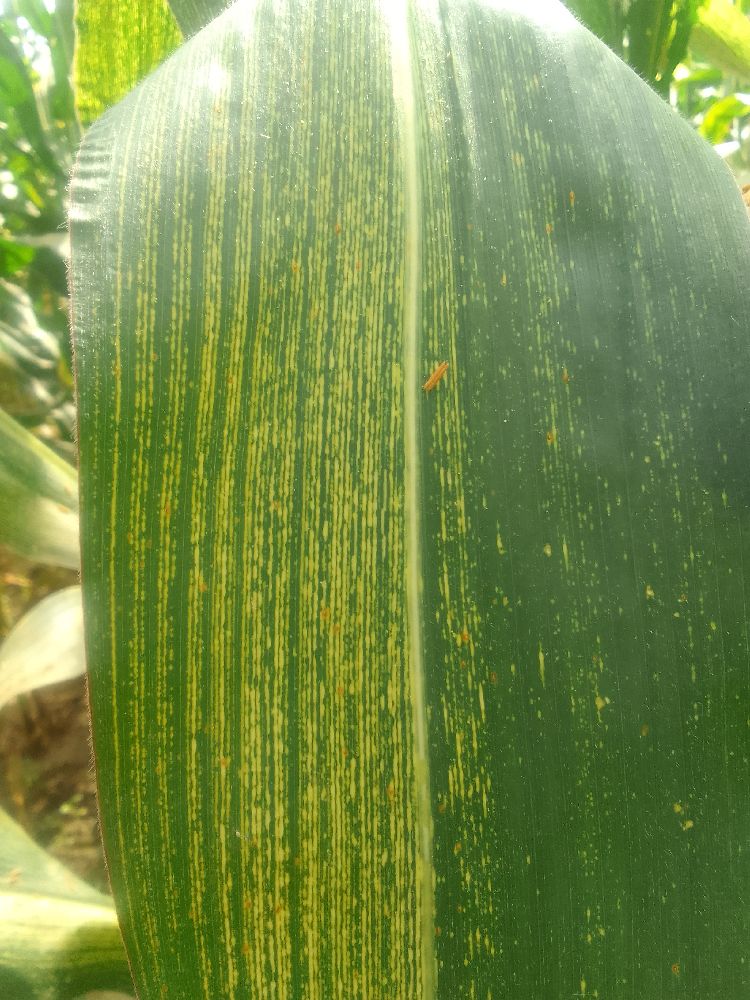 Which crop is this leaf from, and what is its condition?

maize, maize streak virus
